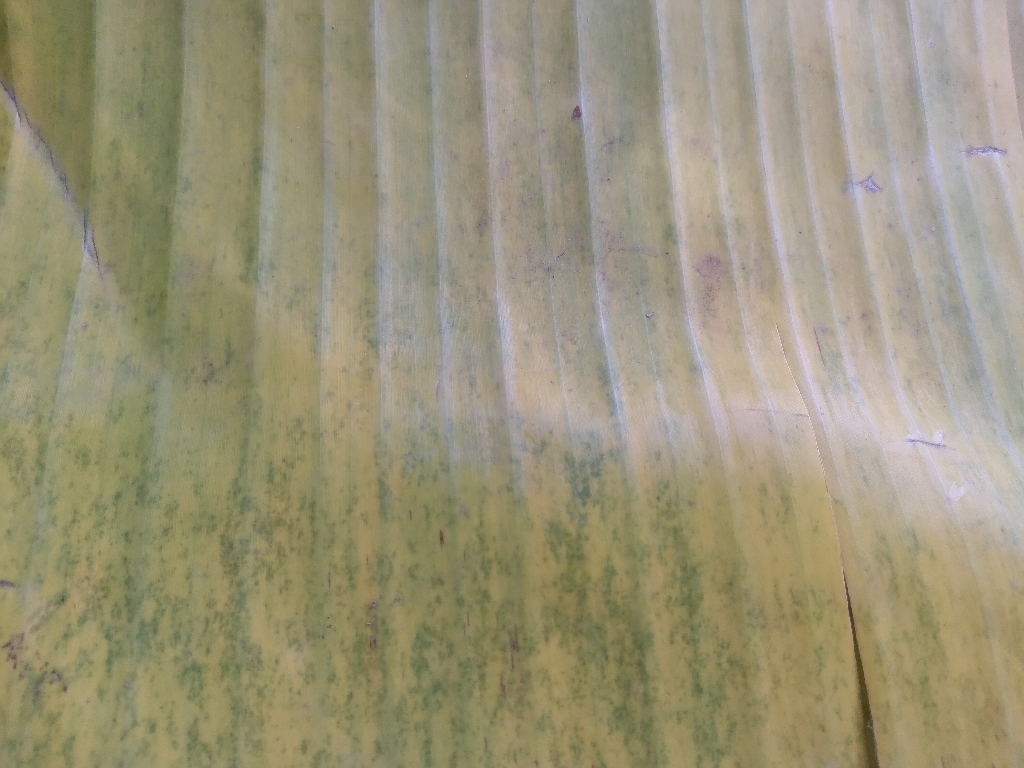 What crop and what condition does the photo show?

banana, fusarium wilt race 1
